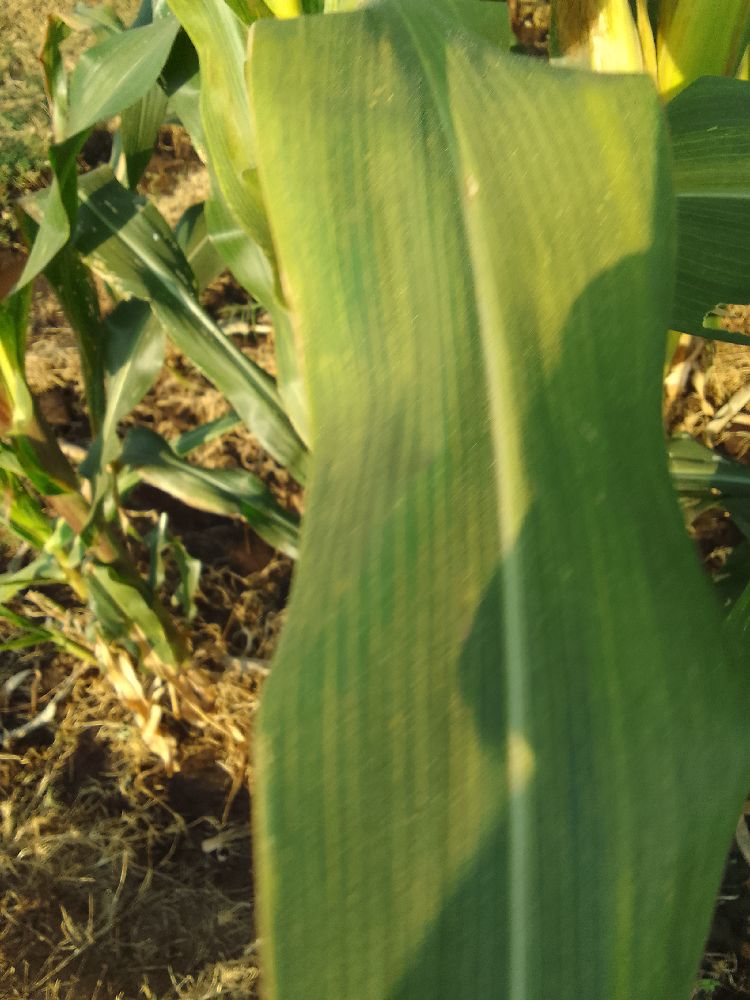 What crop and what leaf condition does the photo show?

maize, maize lethal necrosis
